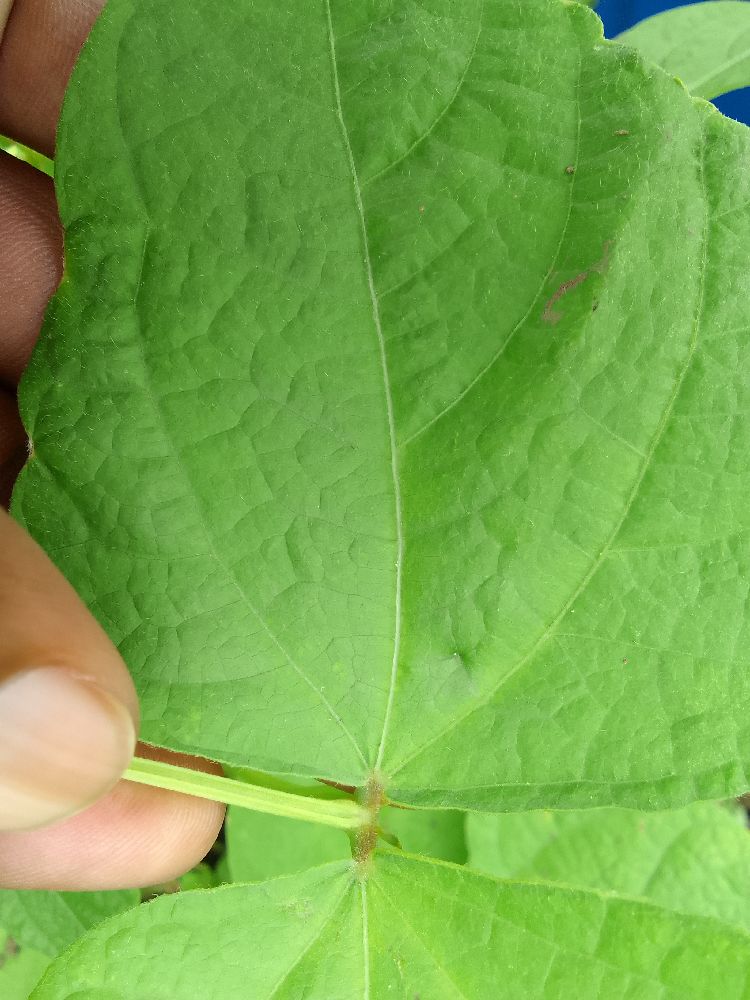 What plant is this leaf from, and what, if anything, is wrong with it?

common bean, healthy
